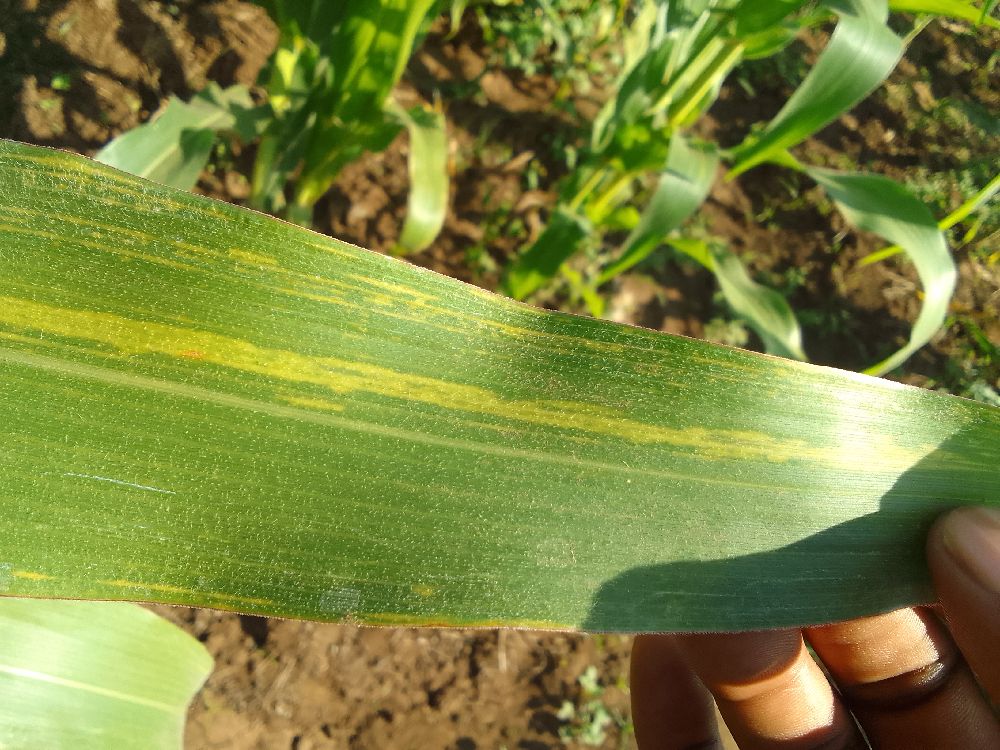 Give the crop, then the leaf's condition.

maize, maize lethal necrosis
